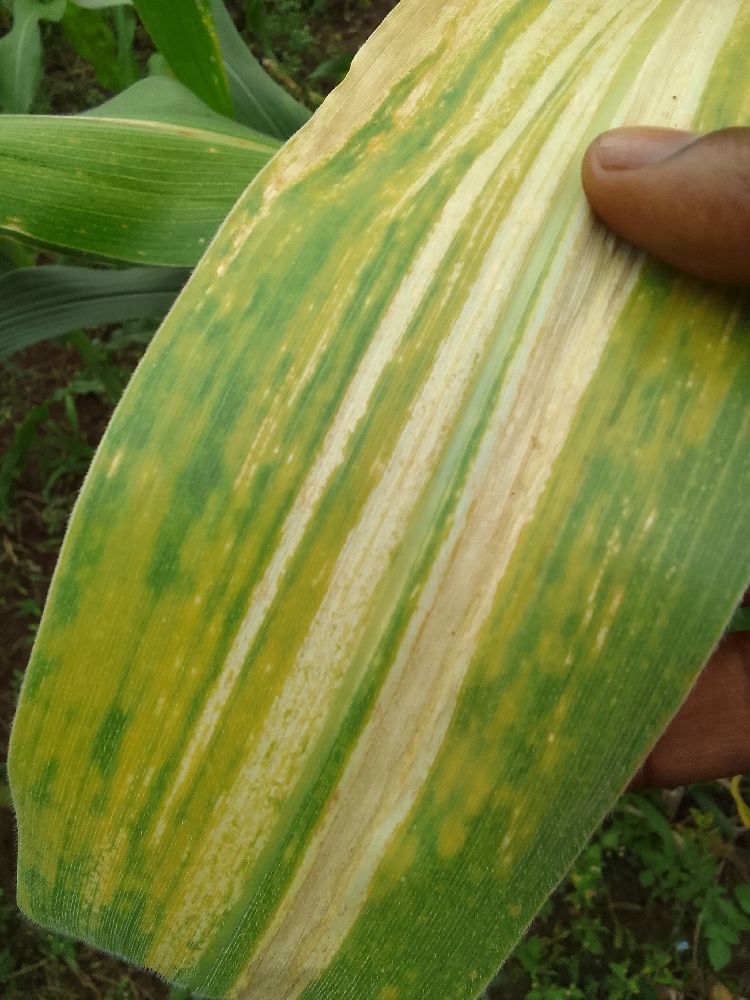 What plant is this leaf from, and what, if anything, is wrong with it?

maize, maize lethal necrosis
